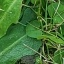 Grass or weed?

structured weed
